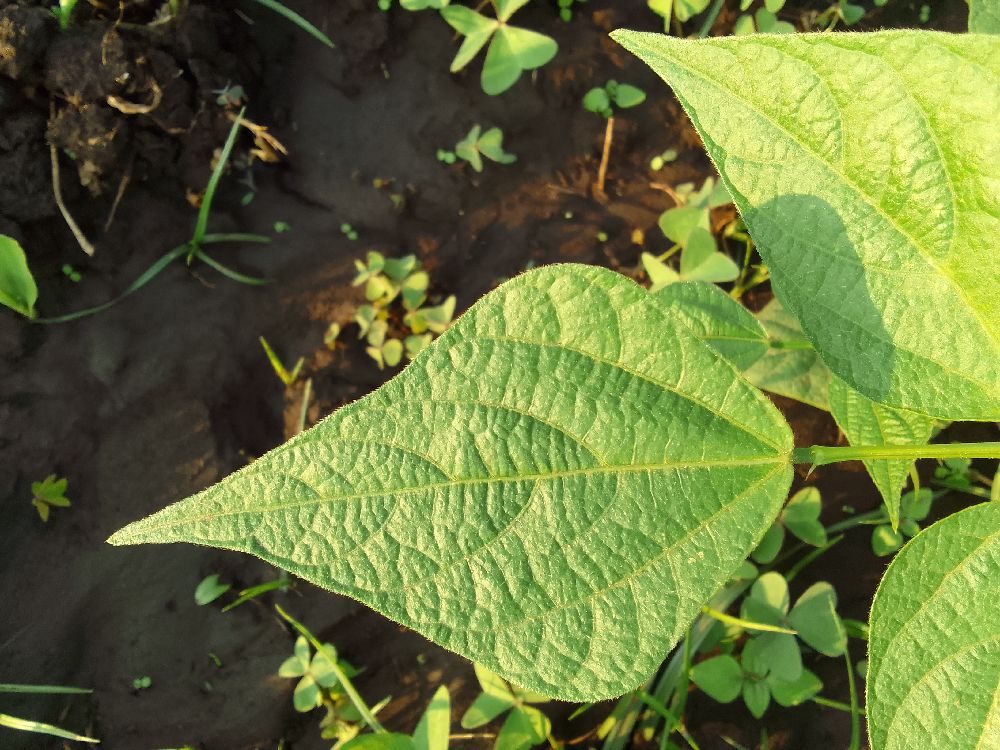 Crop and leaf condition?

common bean, healthy
